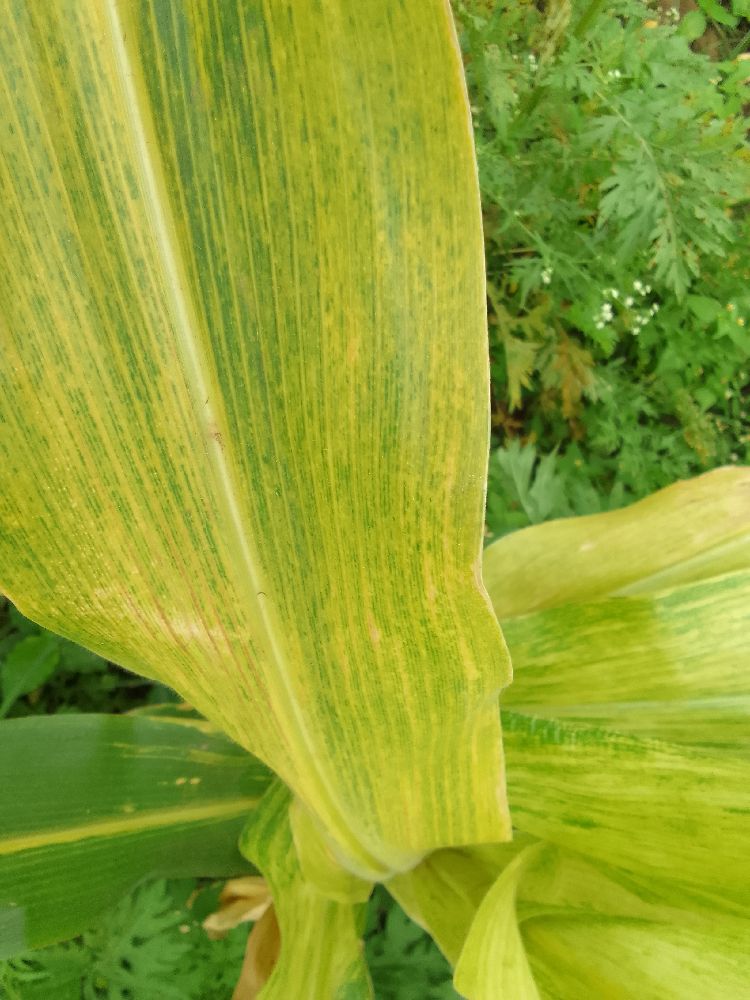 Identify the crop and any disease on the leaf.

maize, maize lethal necrosis
